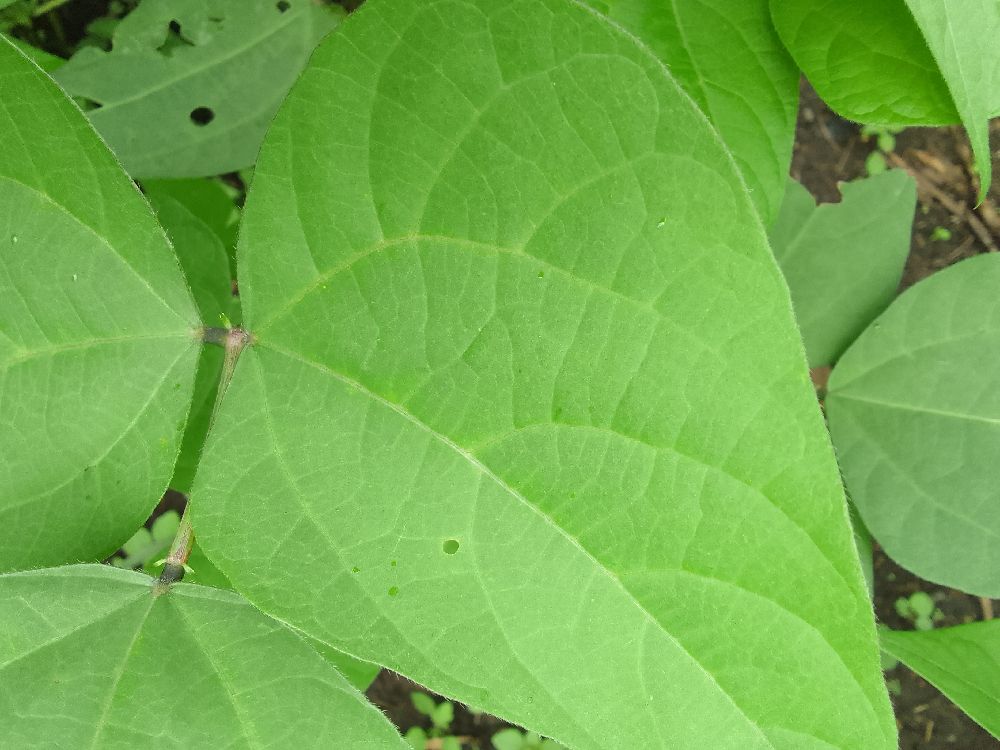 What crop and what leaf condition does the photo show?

common bean, healthy
